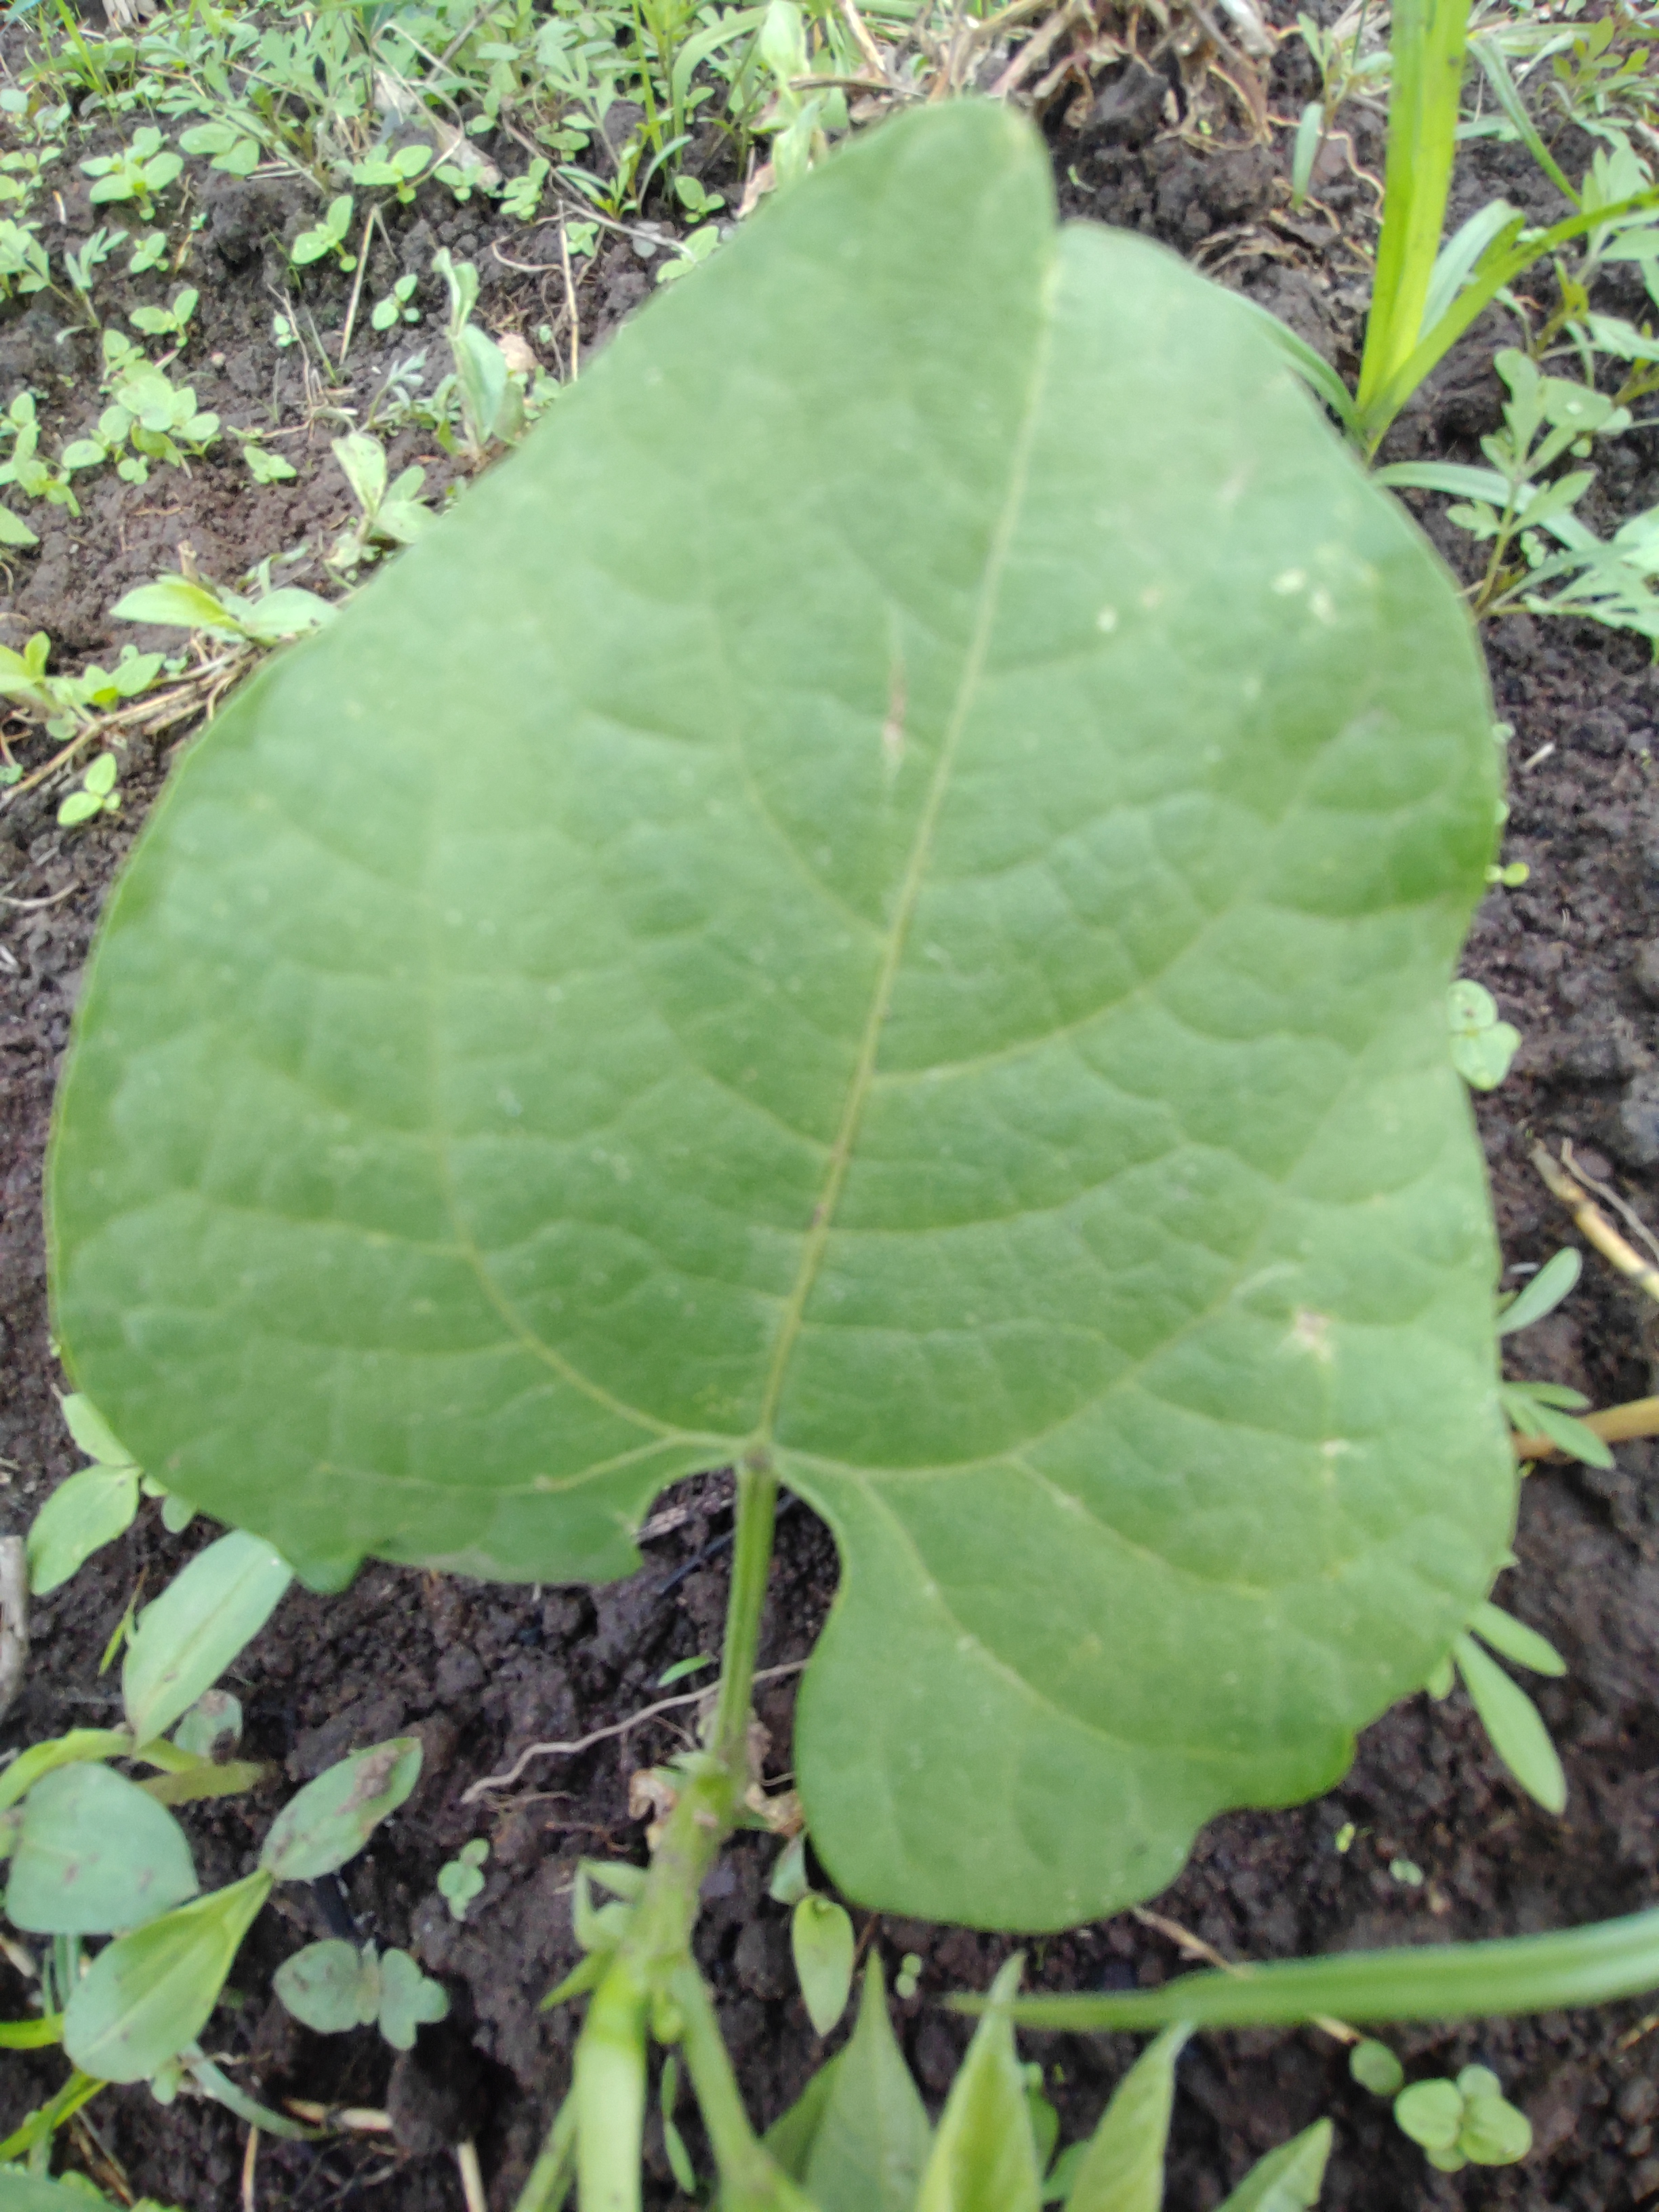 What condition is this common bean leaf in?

healthy
